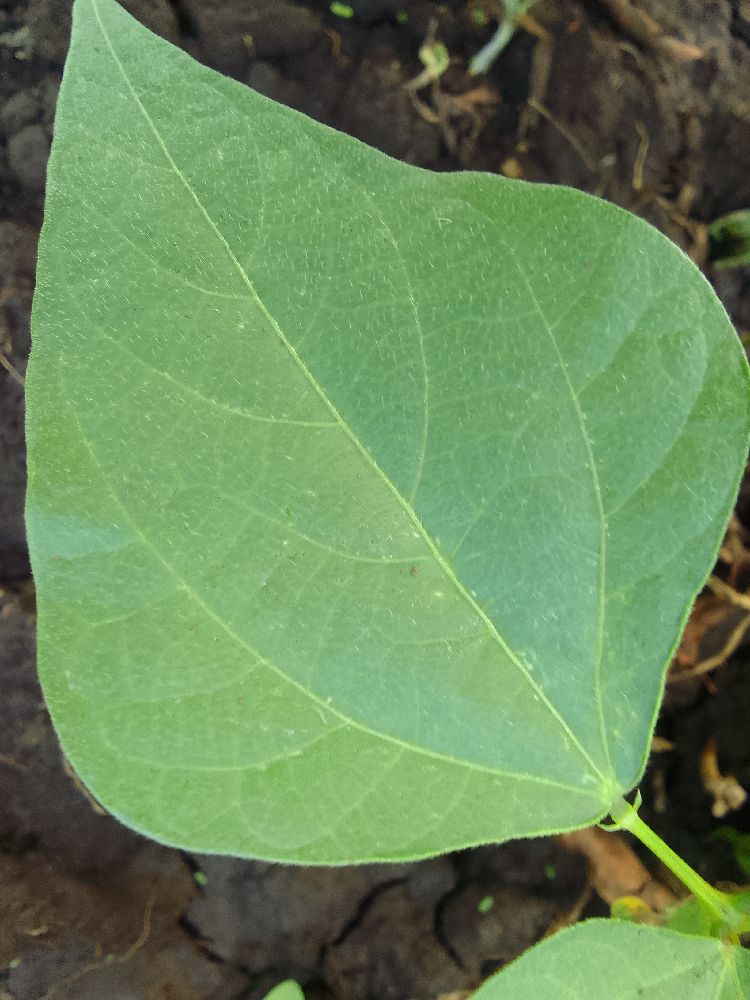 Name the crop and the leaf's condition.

common bean, healthy
